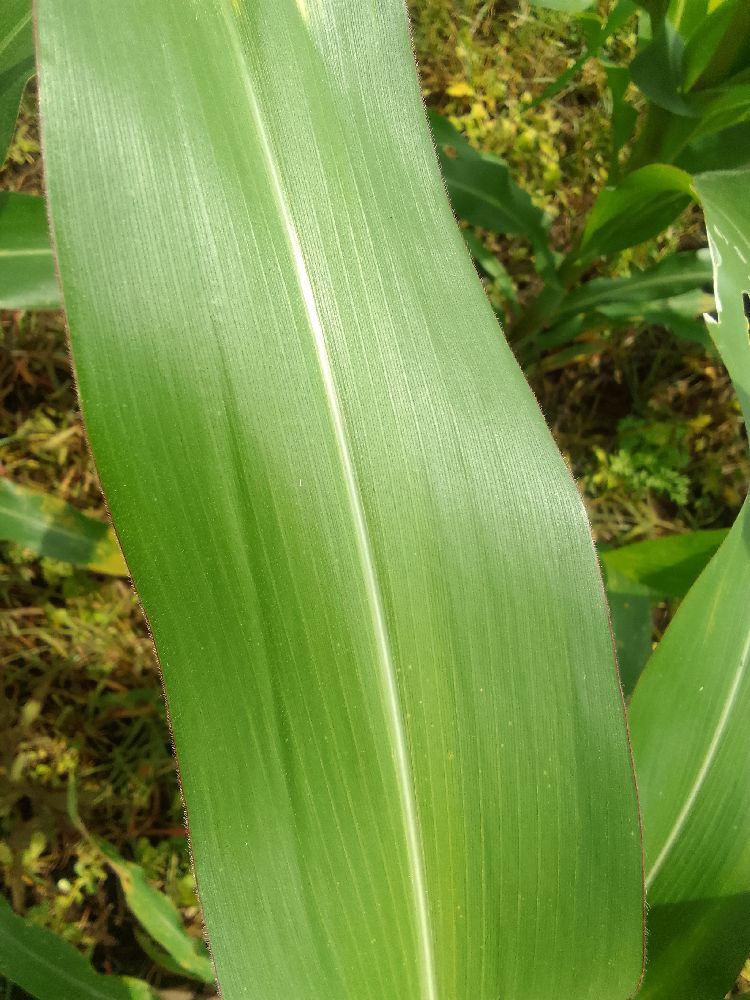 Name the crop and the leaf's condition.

maize, healthy
